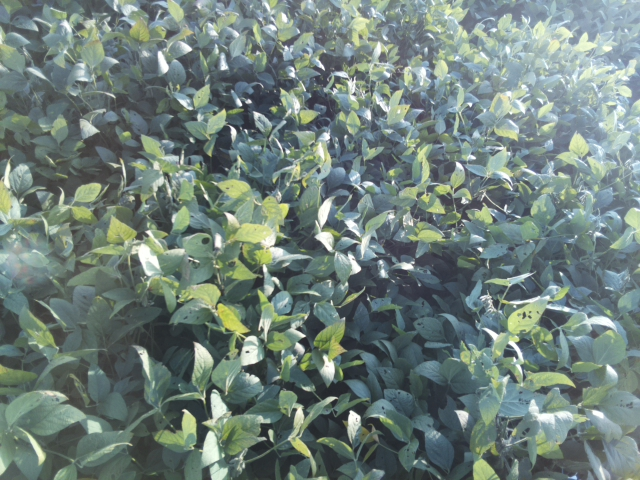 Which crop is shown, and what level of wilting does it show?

soybean, leaflets folding inward at secondary pulvinus with no turgor loss in leaflets or petioles
